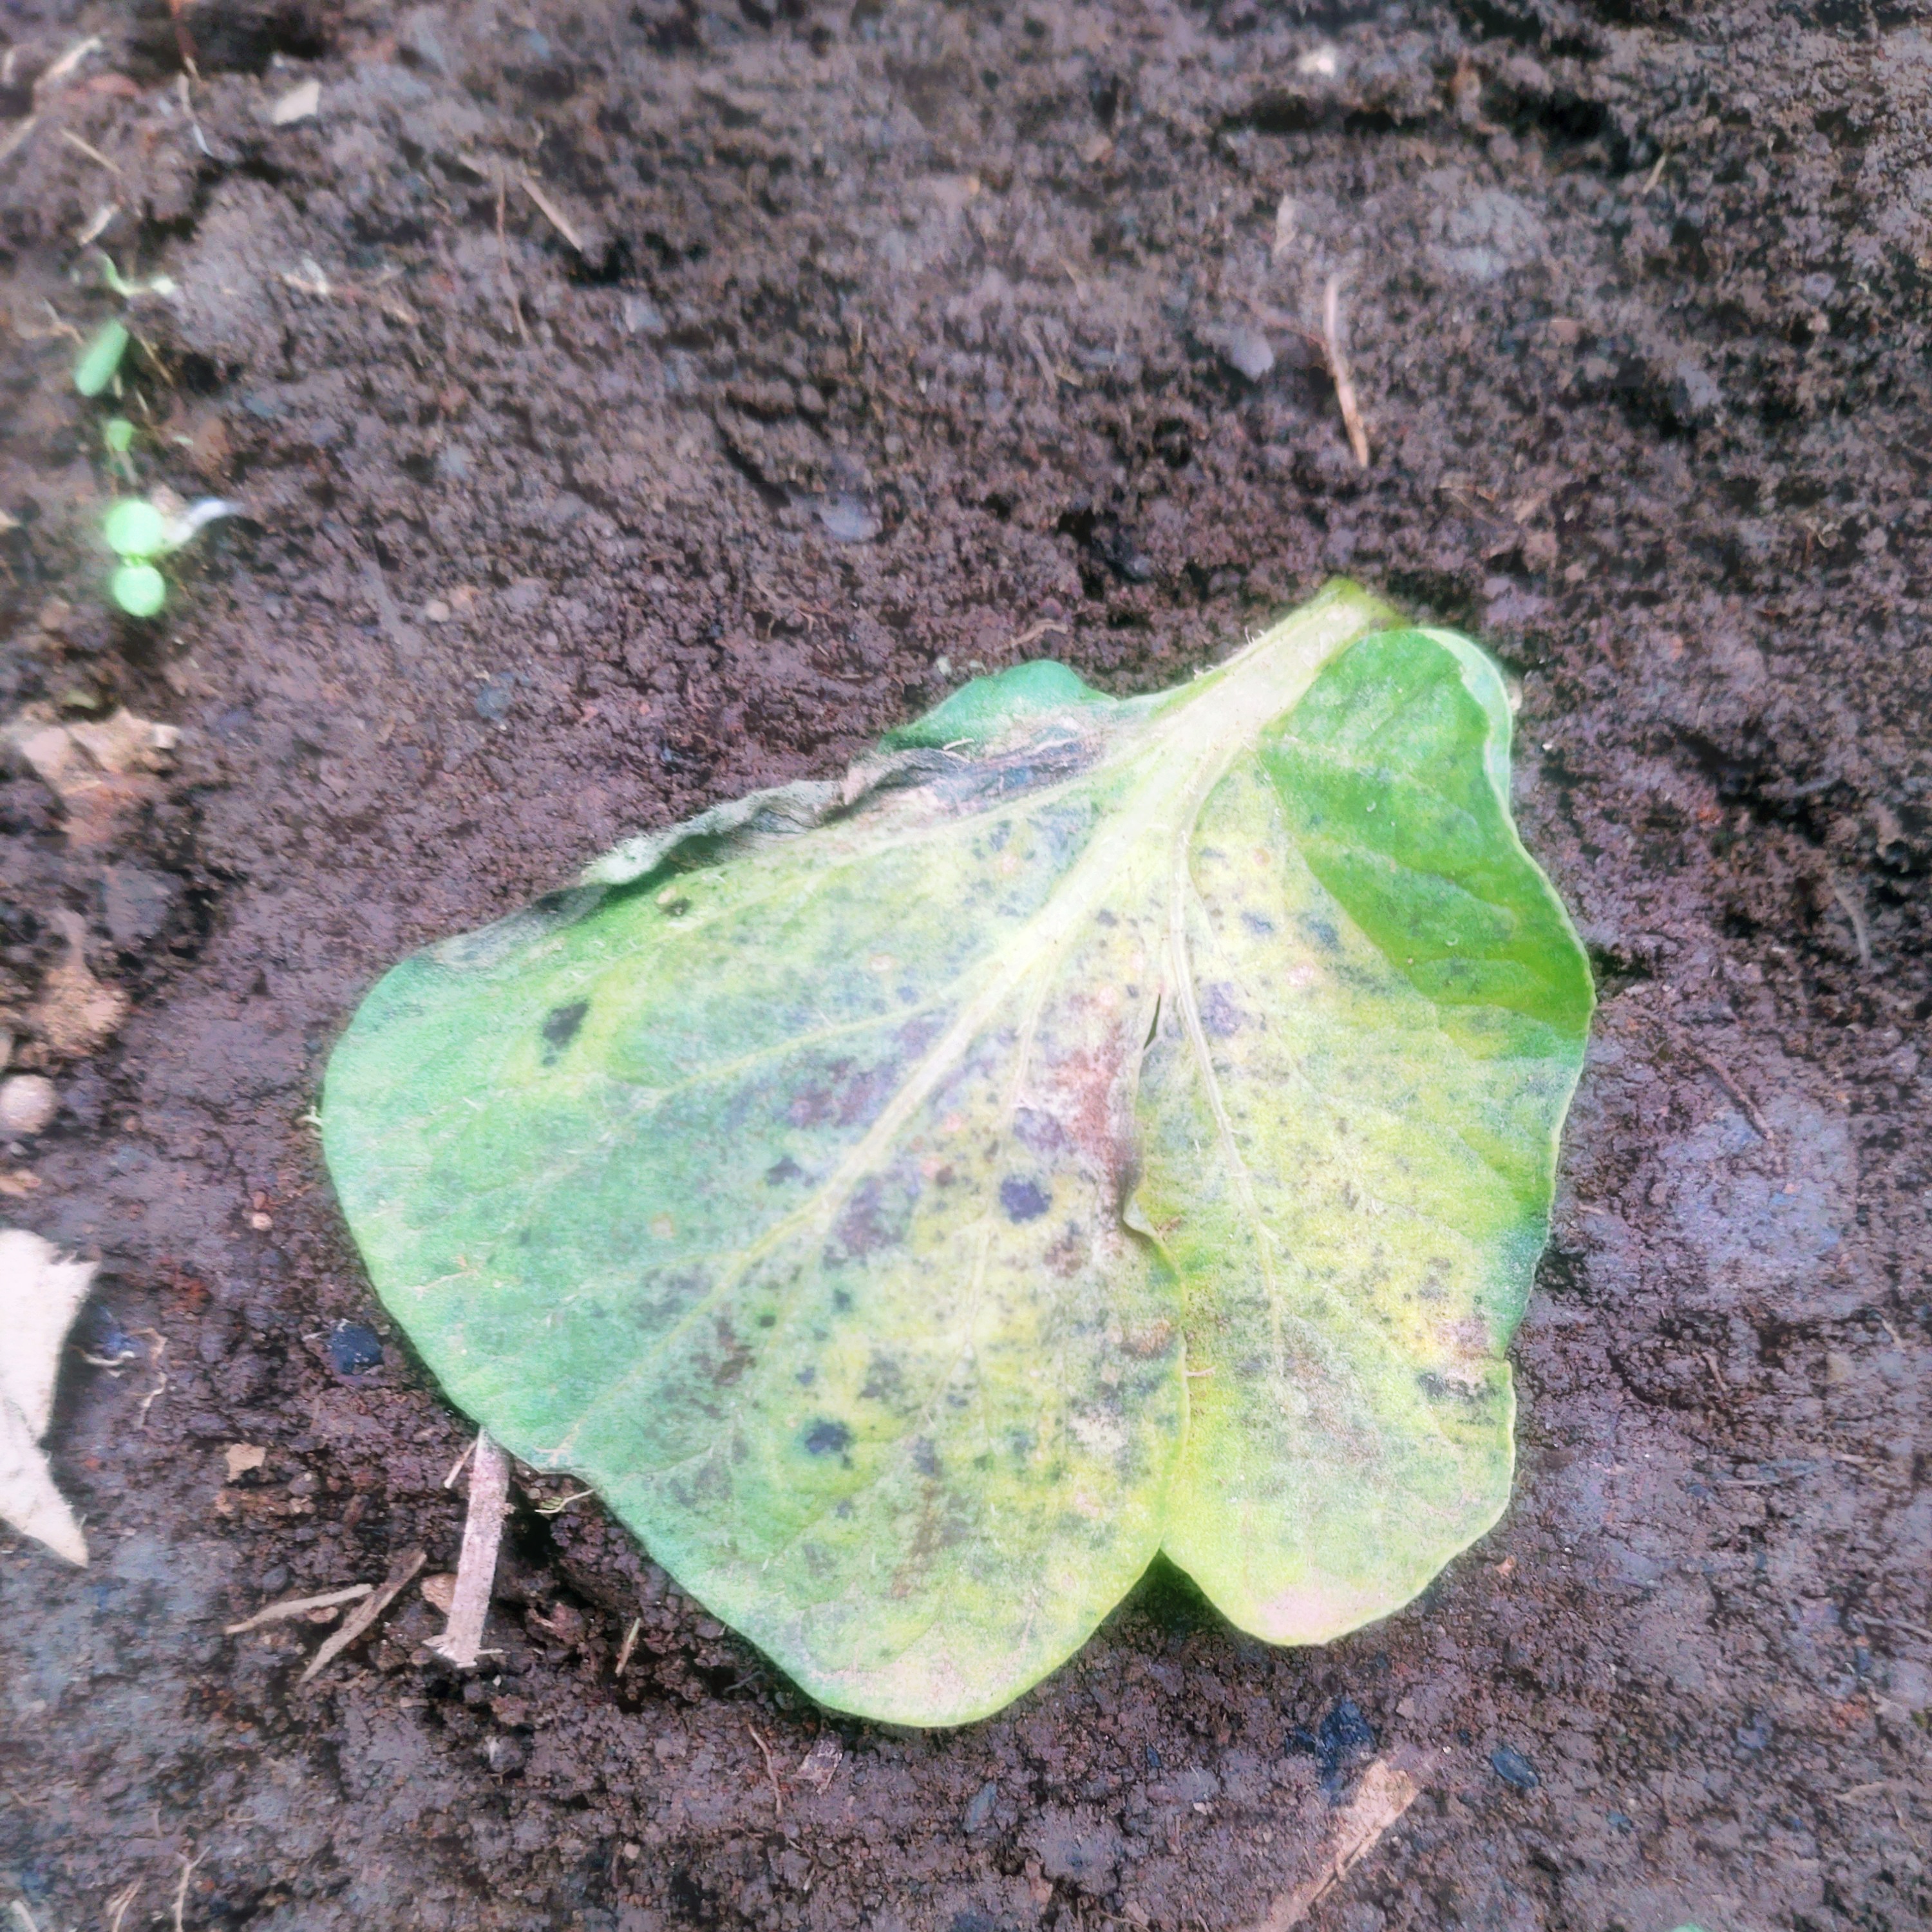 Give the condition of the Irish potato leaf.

late blight
